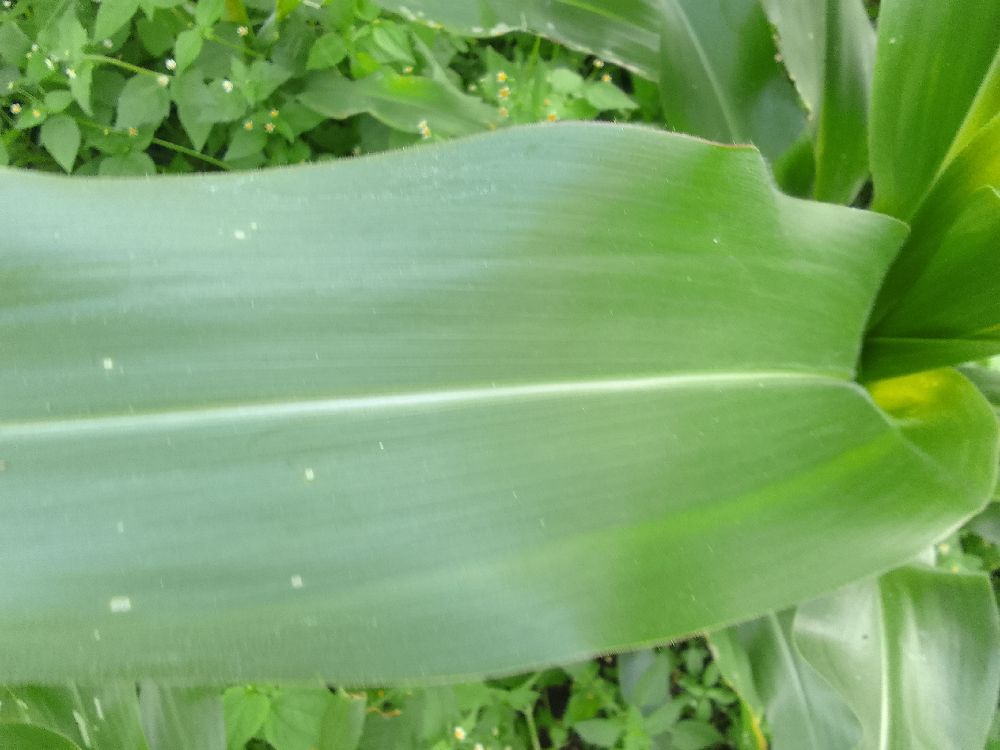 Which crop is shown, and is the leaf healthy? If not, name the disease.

maize, healthy
